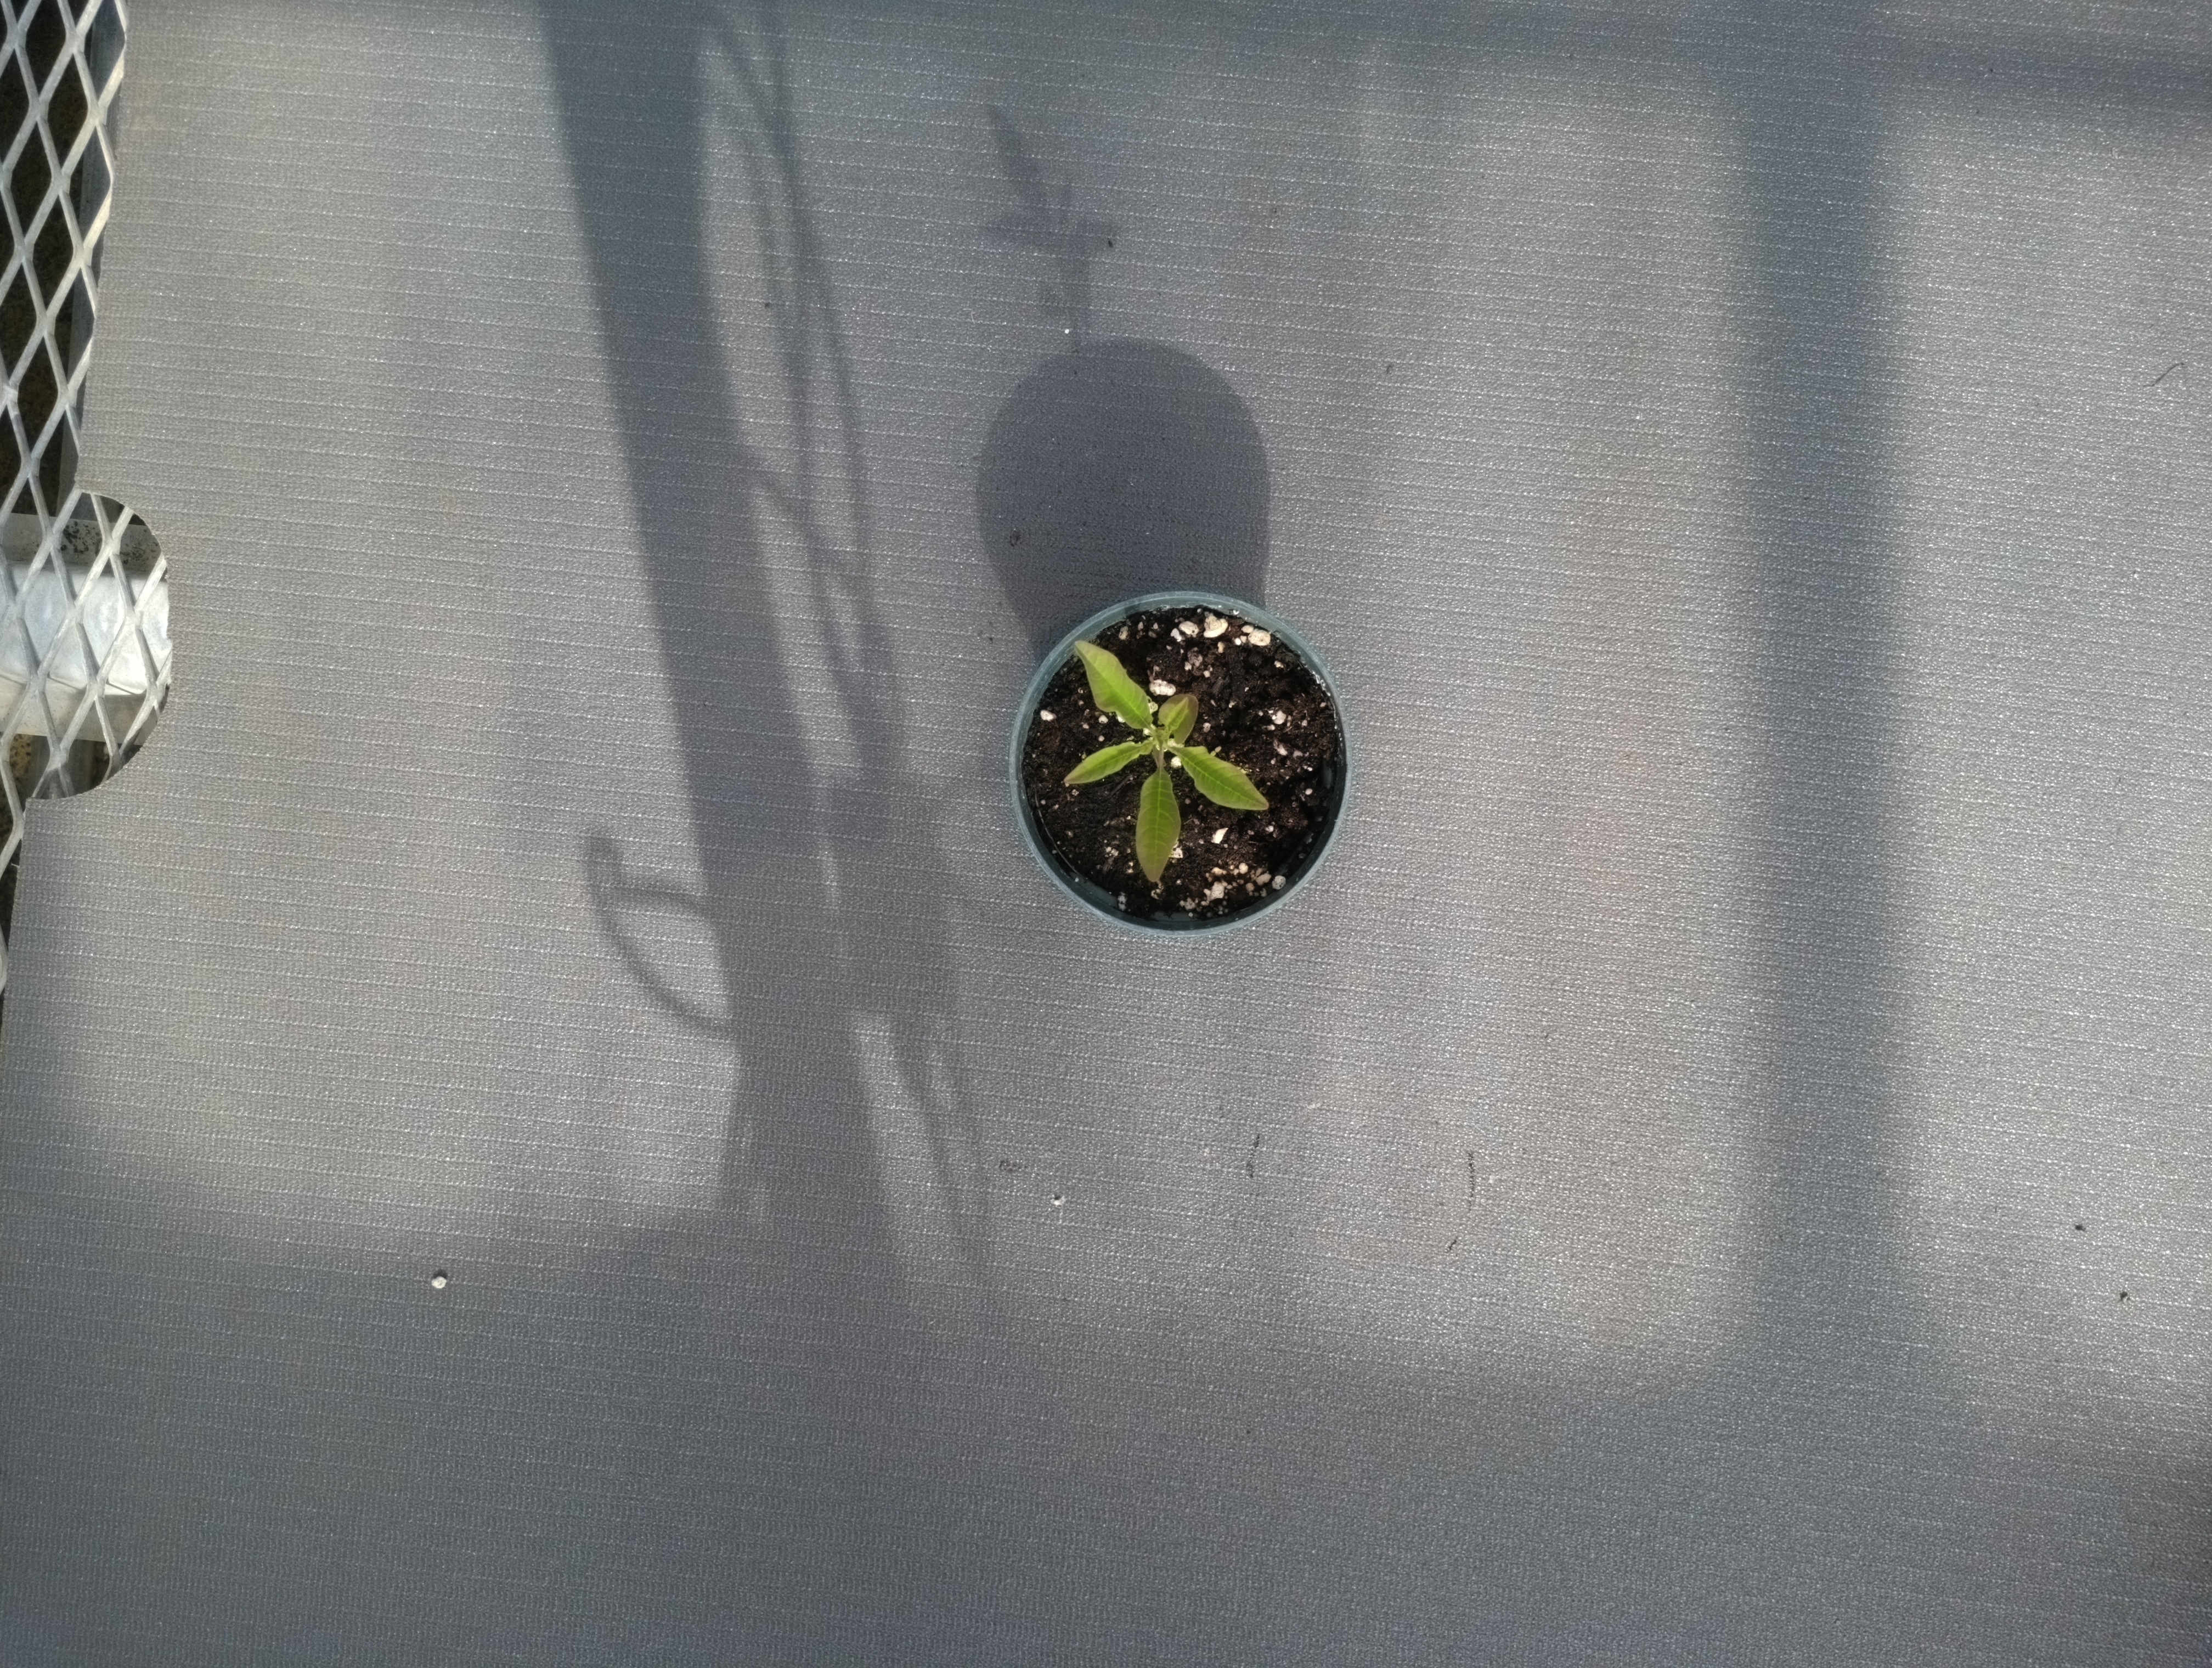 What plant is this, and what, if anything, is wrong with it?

waterhemp, healthy untreated
